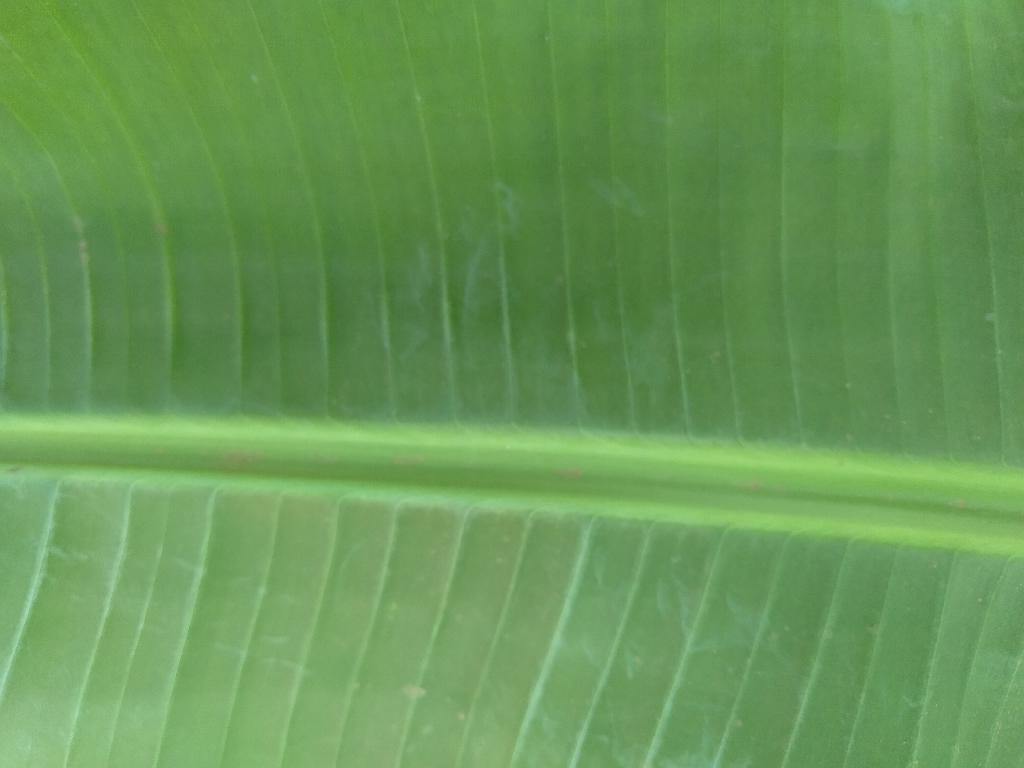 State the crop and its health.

banana, healthy
